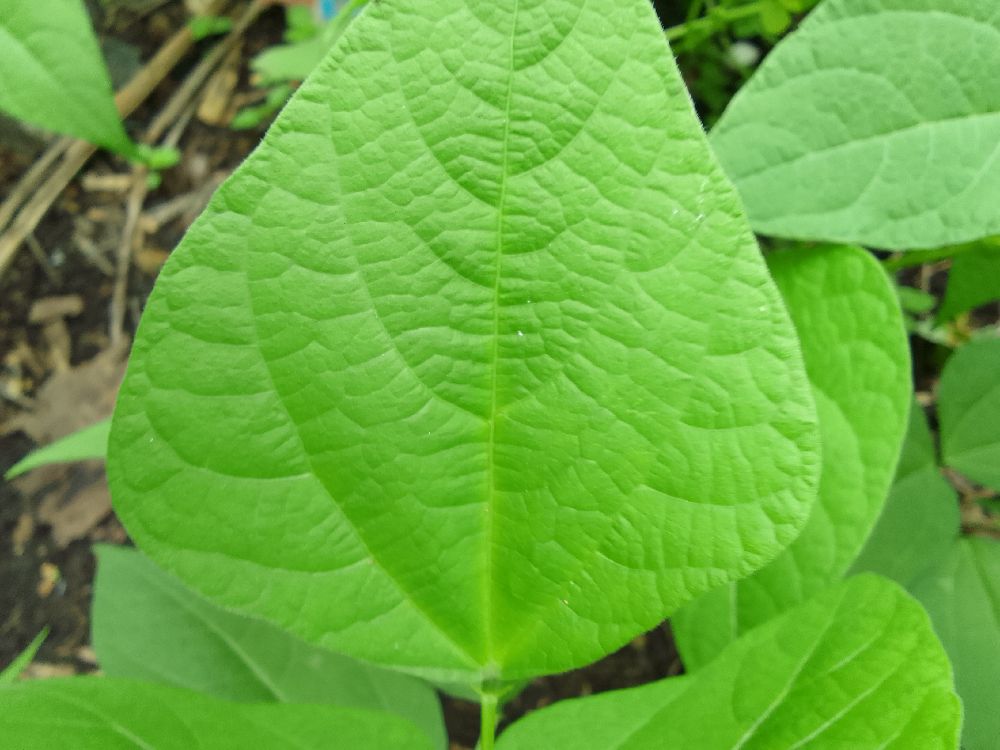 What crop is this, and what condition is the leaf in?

common bean, healthy
